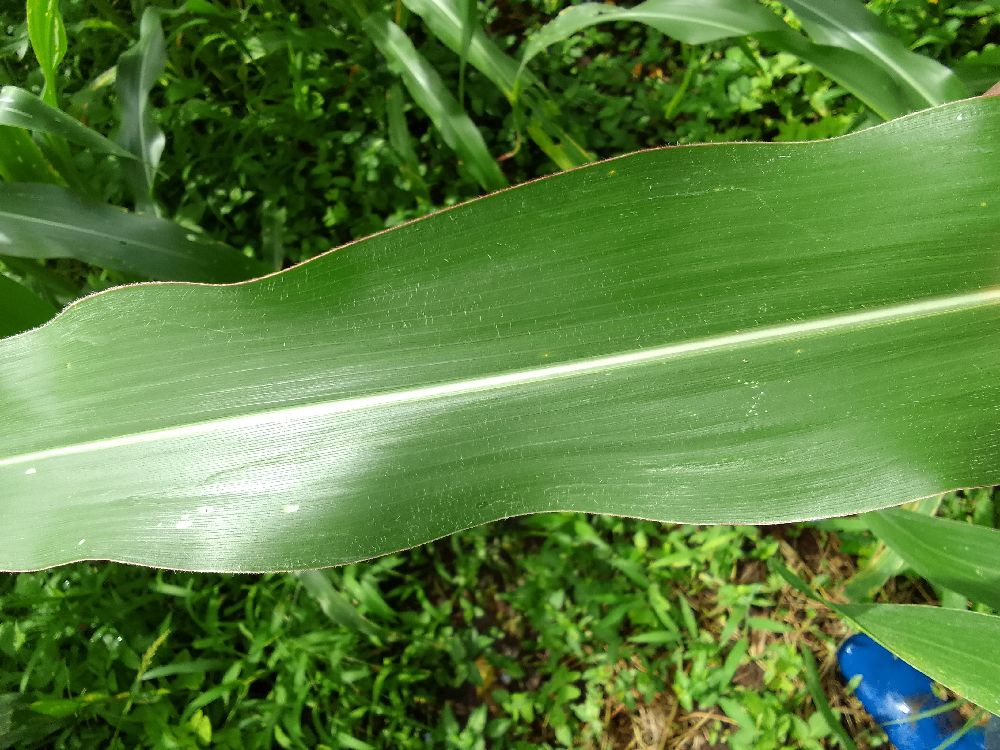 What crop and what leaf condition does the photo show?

maize, healthy
